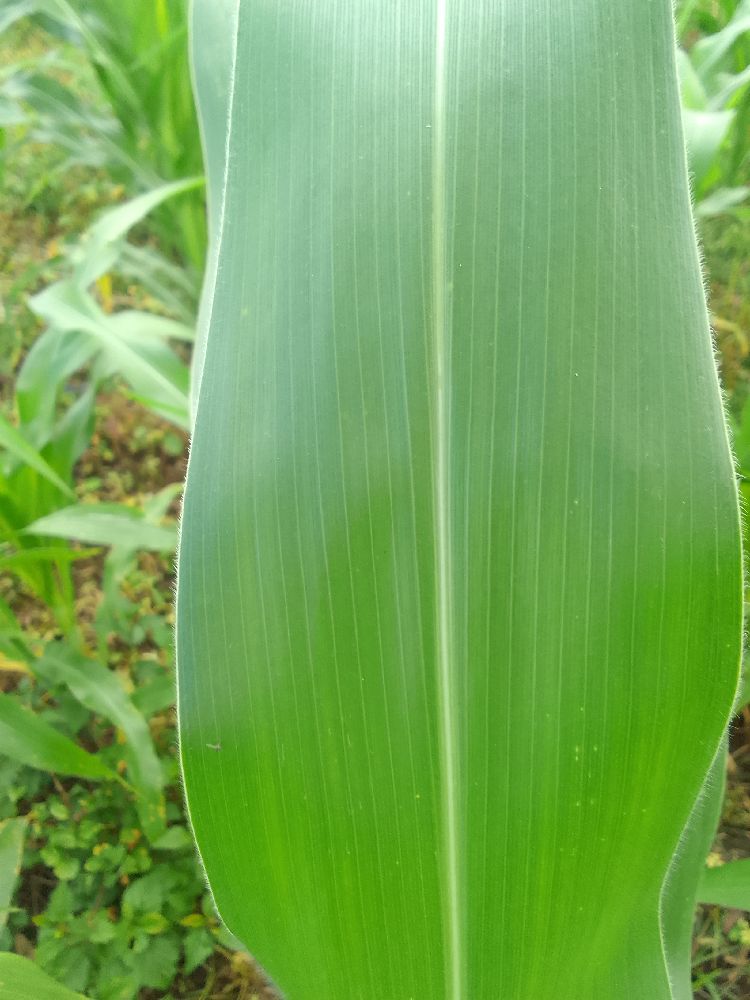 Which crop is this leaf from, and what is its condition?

maize, healthy
